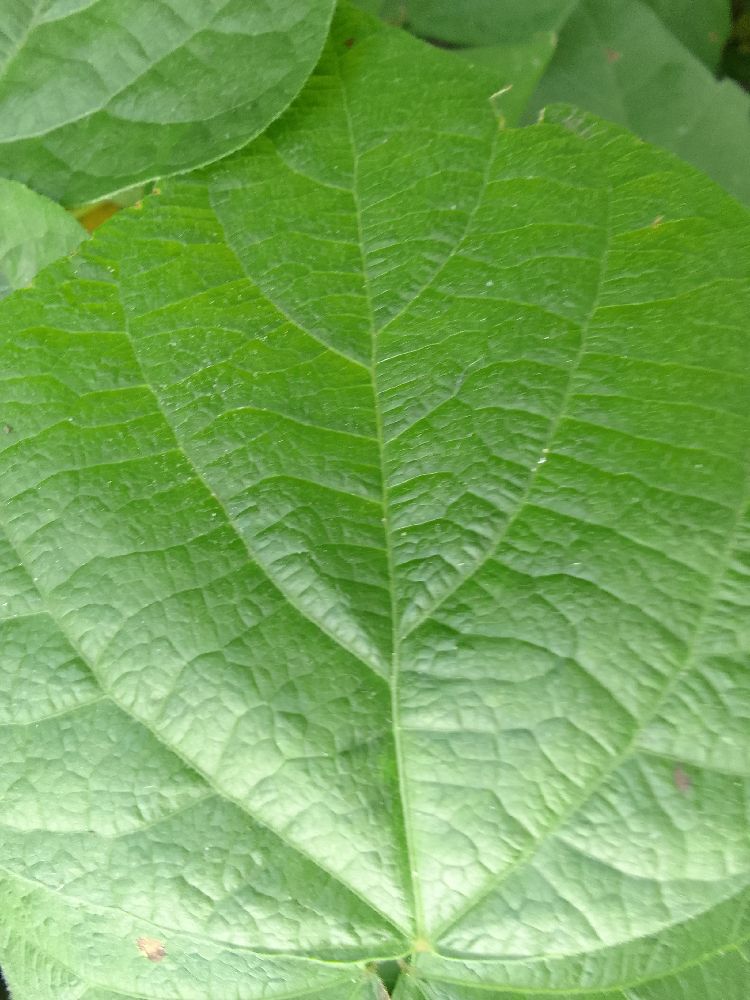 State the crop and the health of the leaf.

common bean, healthy
